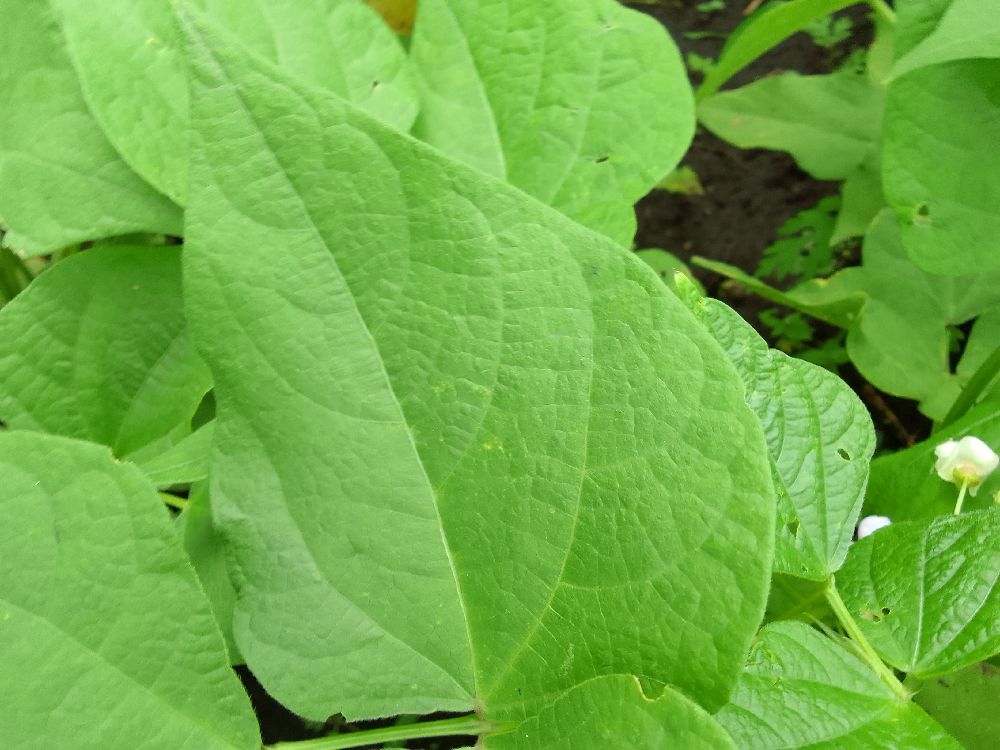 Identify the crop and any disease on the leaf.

common bean, healthy
